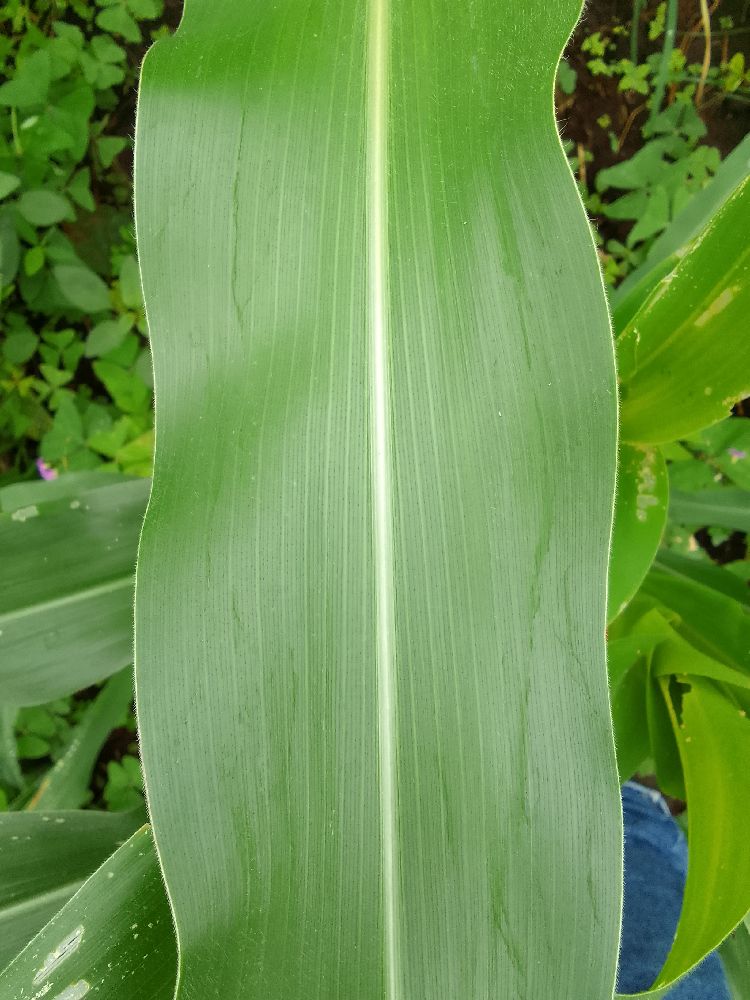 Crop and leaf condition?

maize, healthy
